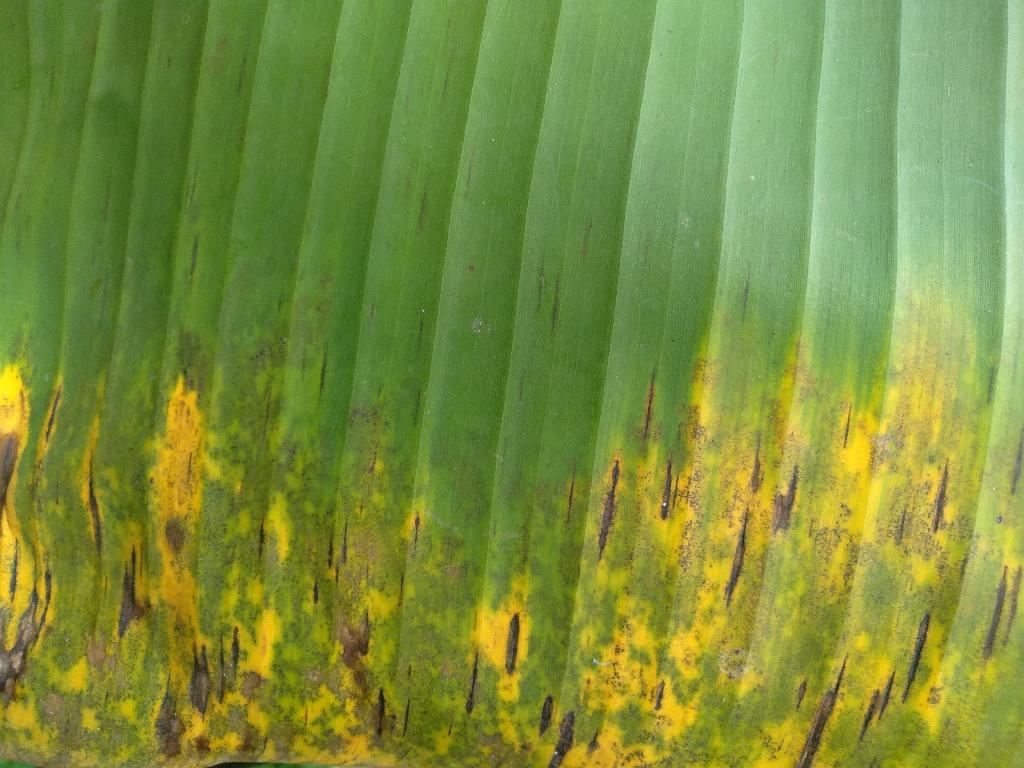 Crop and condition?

banana, black sigatoka
